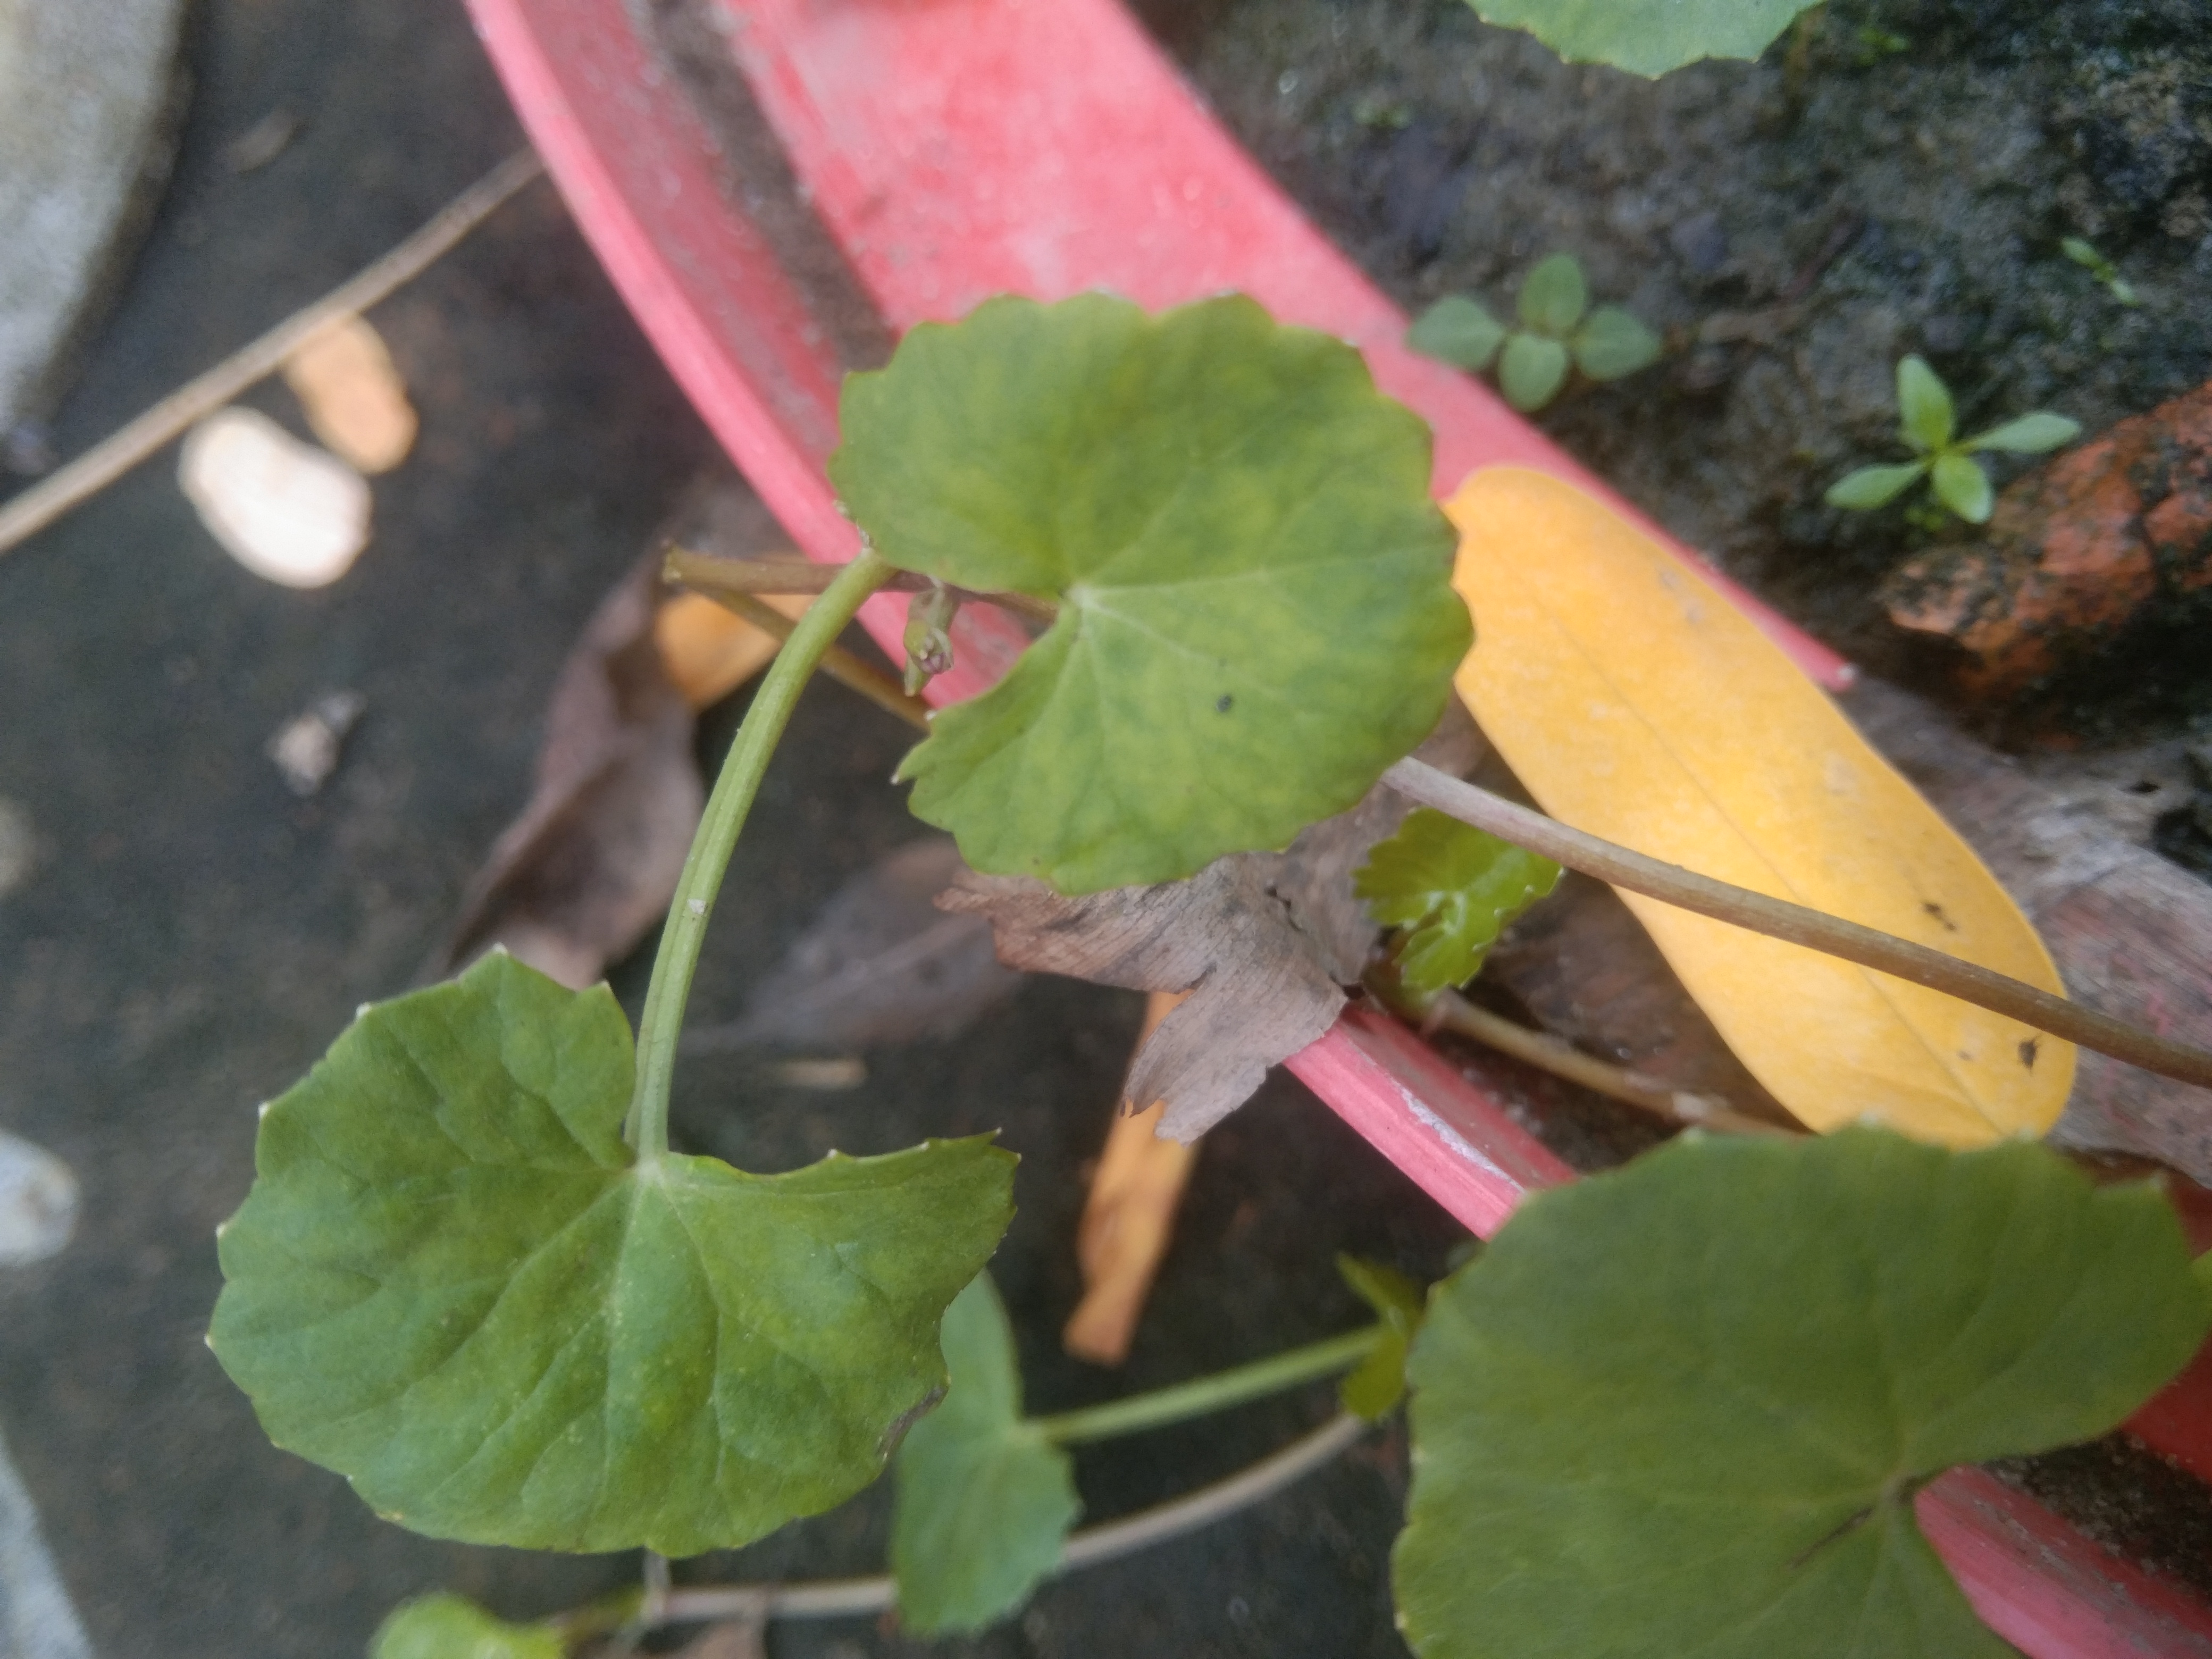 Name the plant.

thankuni
